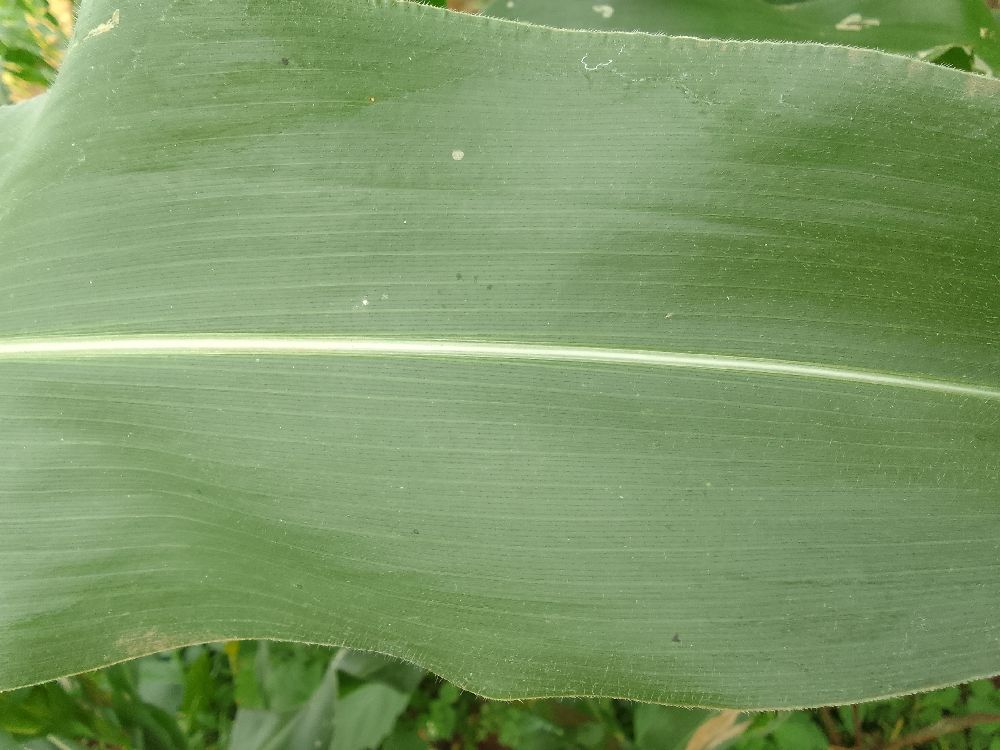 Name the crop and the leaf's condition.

maize, healthy
